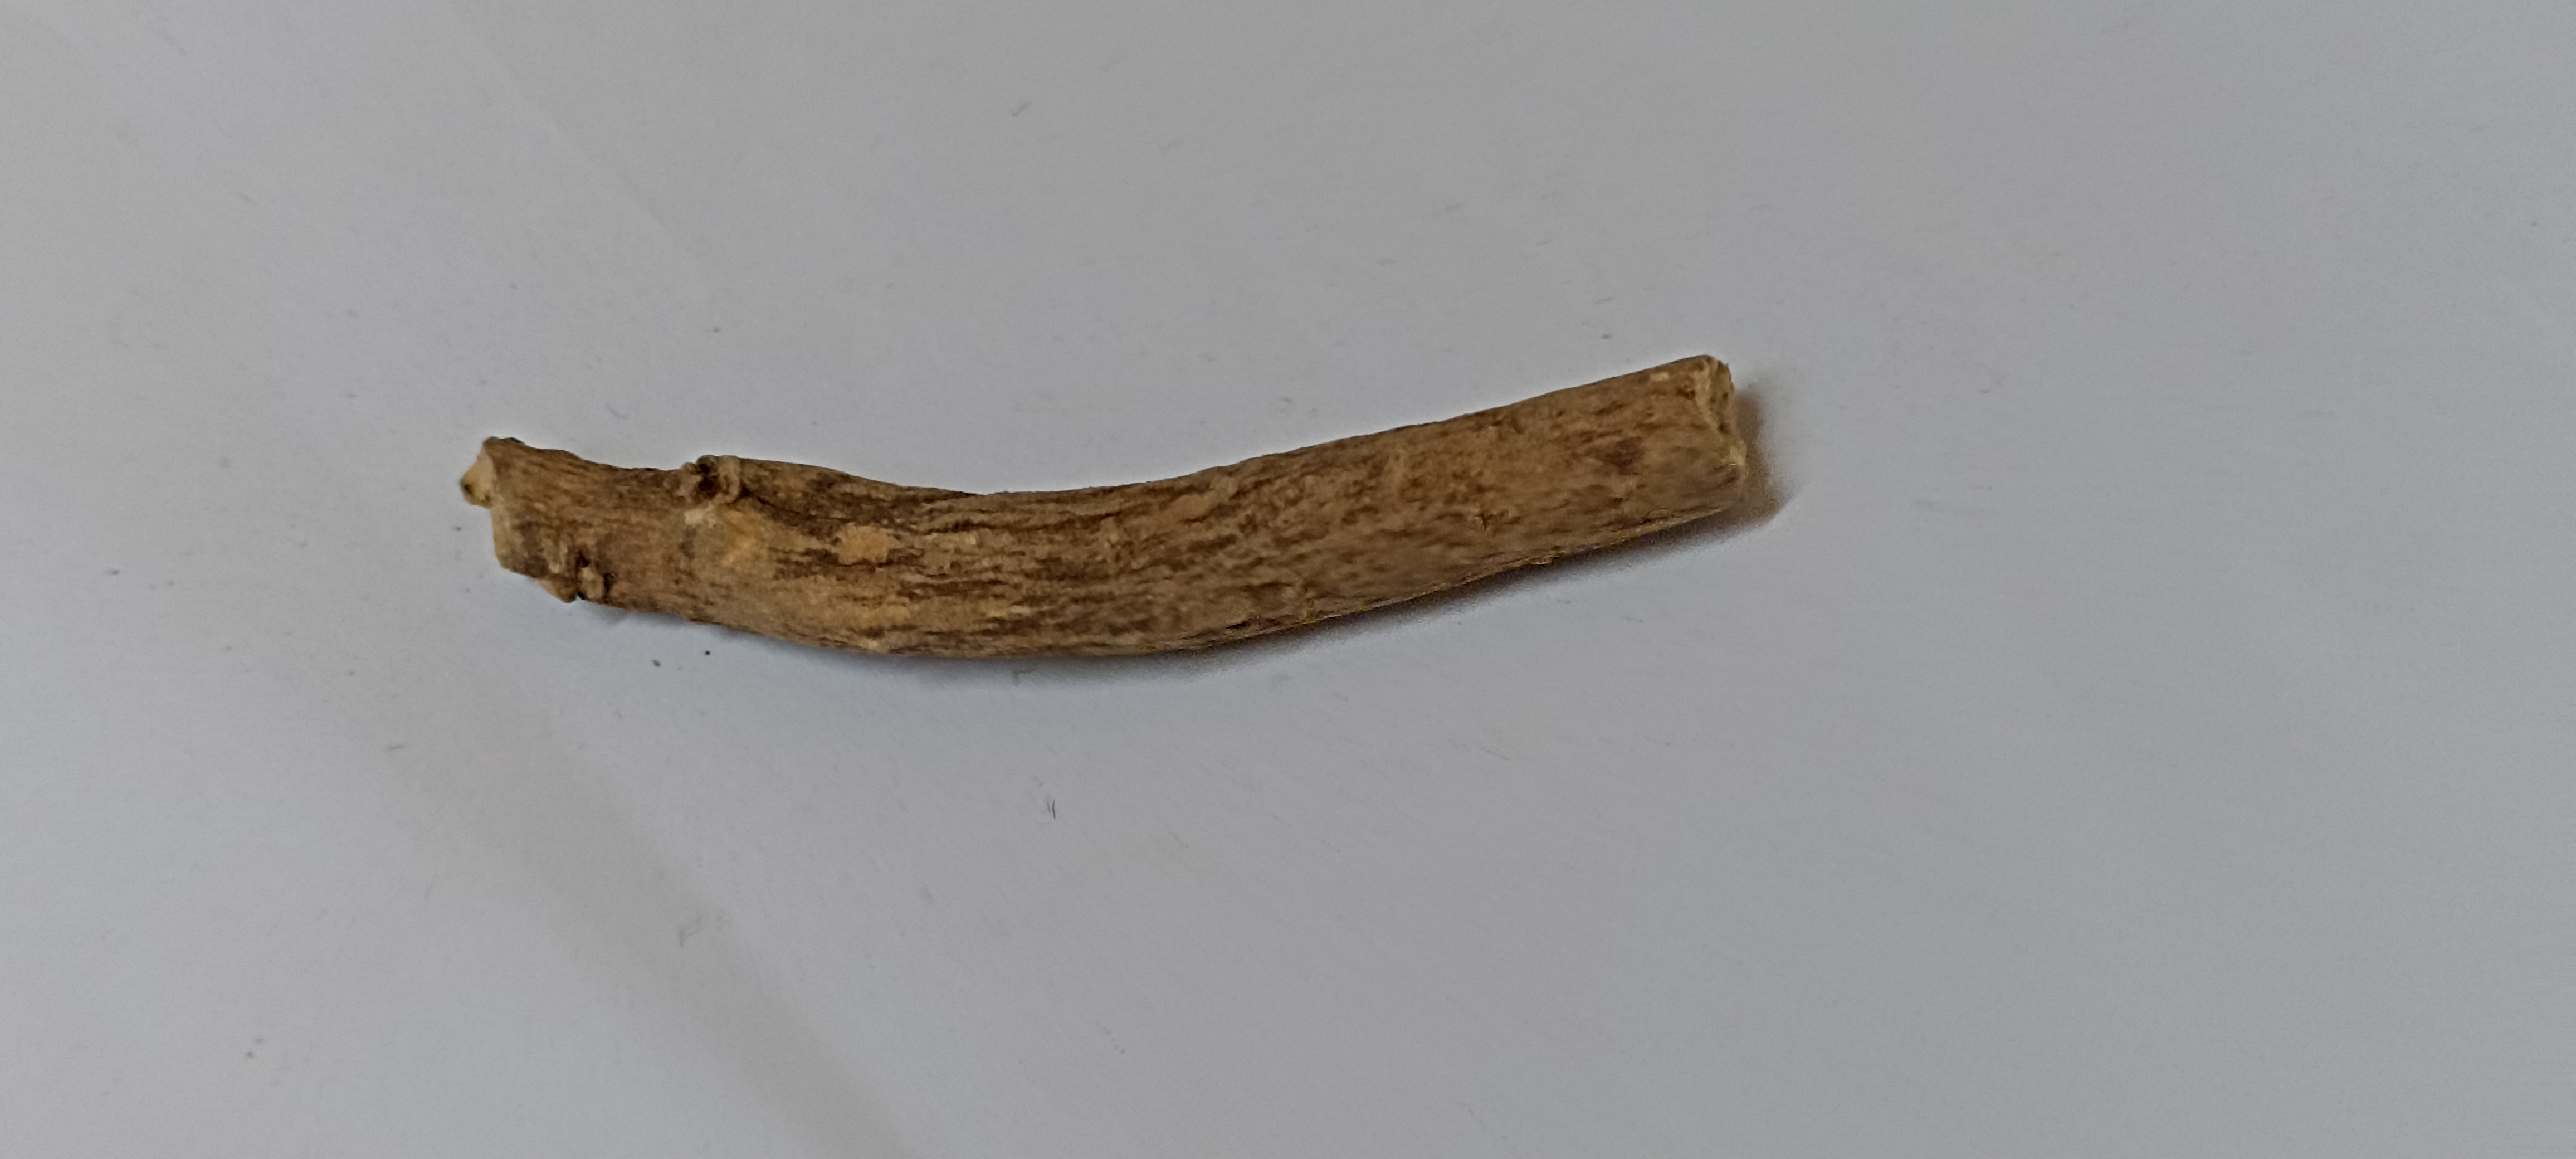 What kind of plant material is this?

ashwagandha
